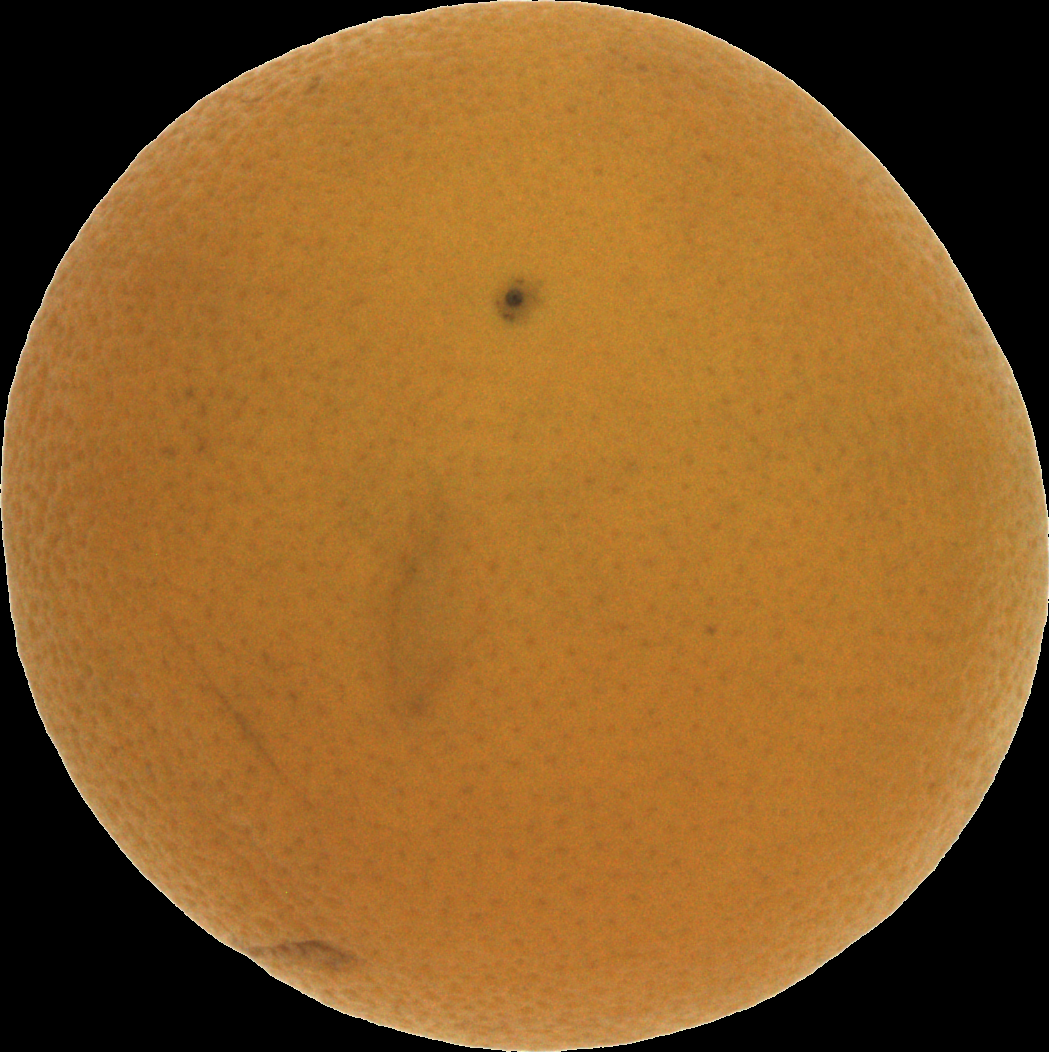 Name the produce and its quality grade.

orange, bad
